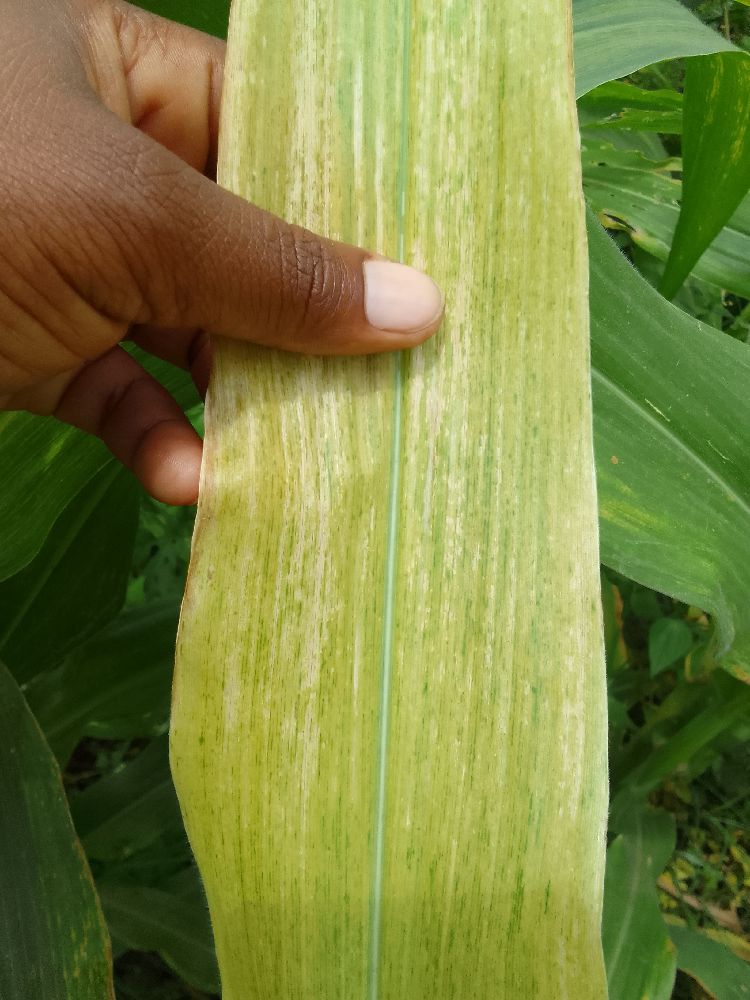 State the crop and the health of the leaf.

maize, maize lethal necrosis
